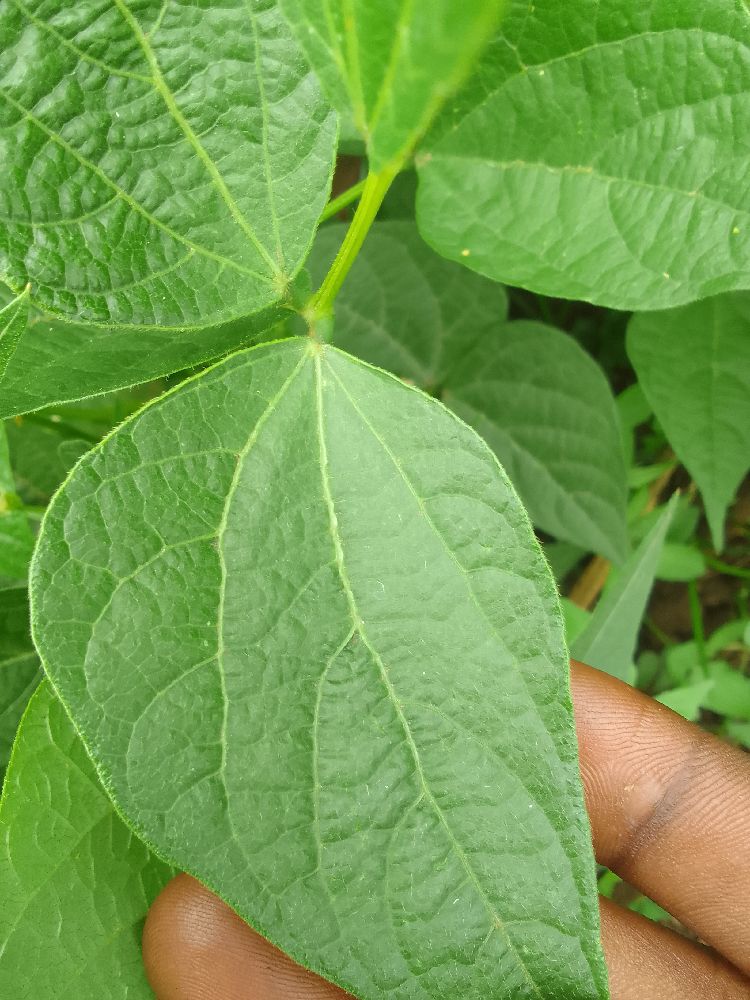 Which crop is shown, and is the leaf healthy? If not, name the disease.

common bean, healthy
